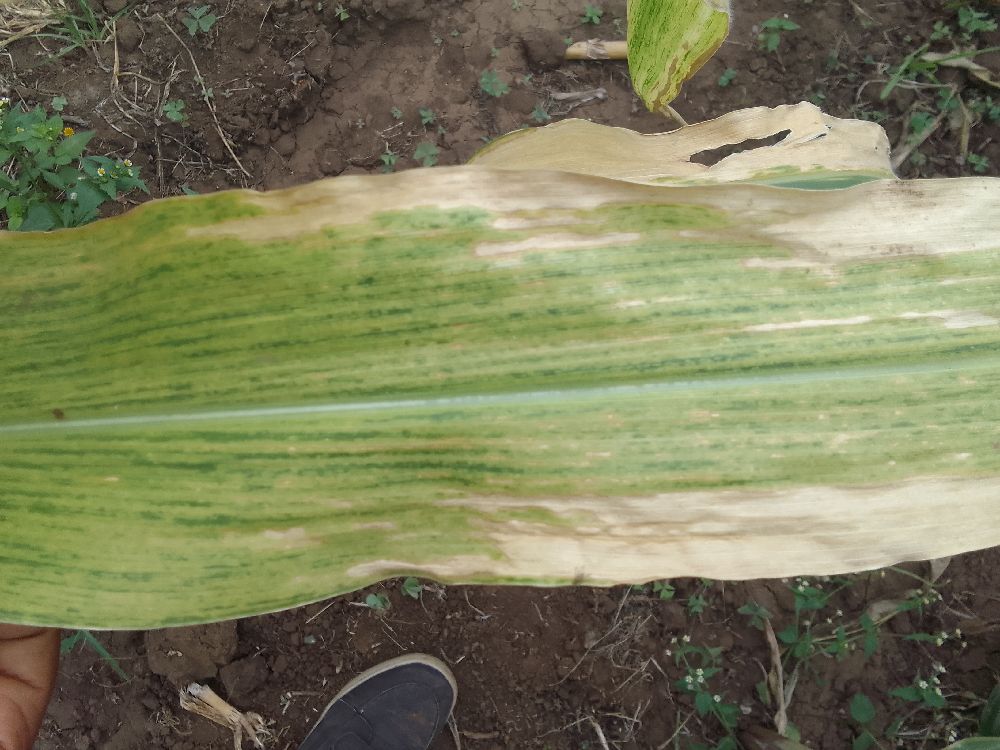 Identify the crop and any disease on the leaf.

maize, maize lethal necrosis
